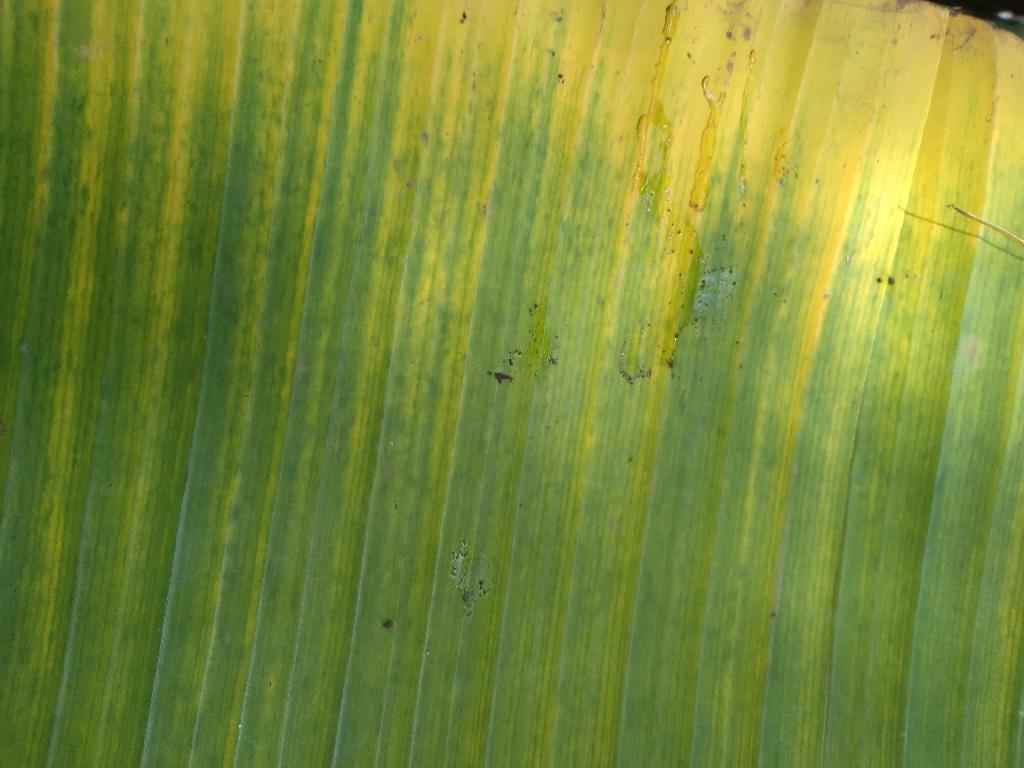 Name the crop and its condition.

banana, fusarium wilt race 1
